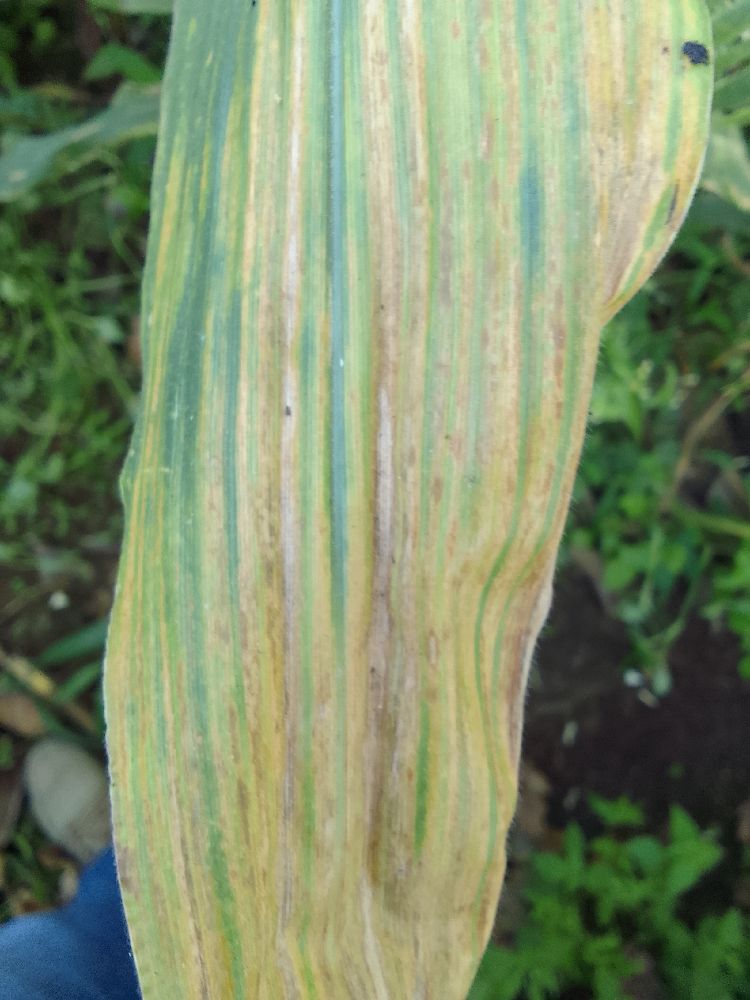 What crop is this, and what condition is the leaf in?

maize, maize lethal necrosis
